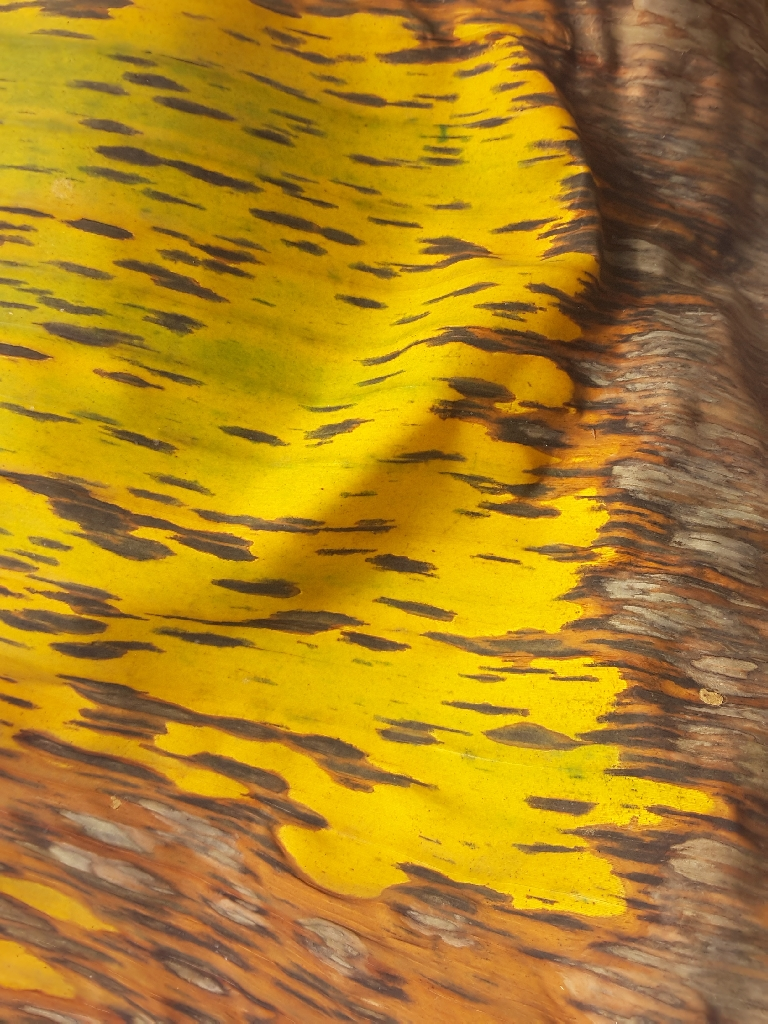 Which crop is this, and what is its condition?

banana, black sigatoka
